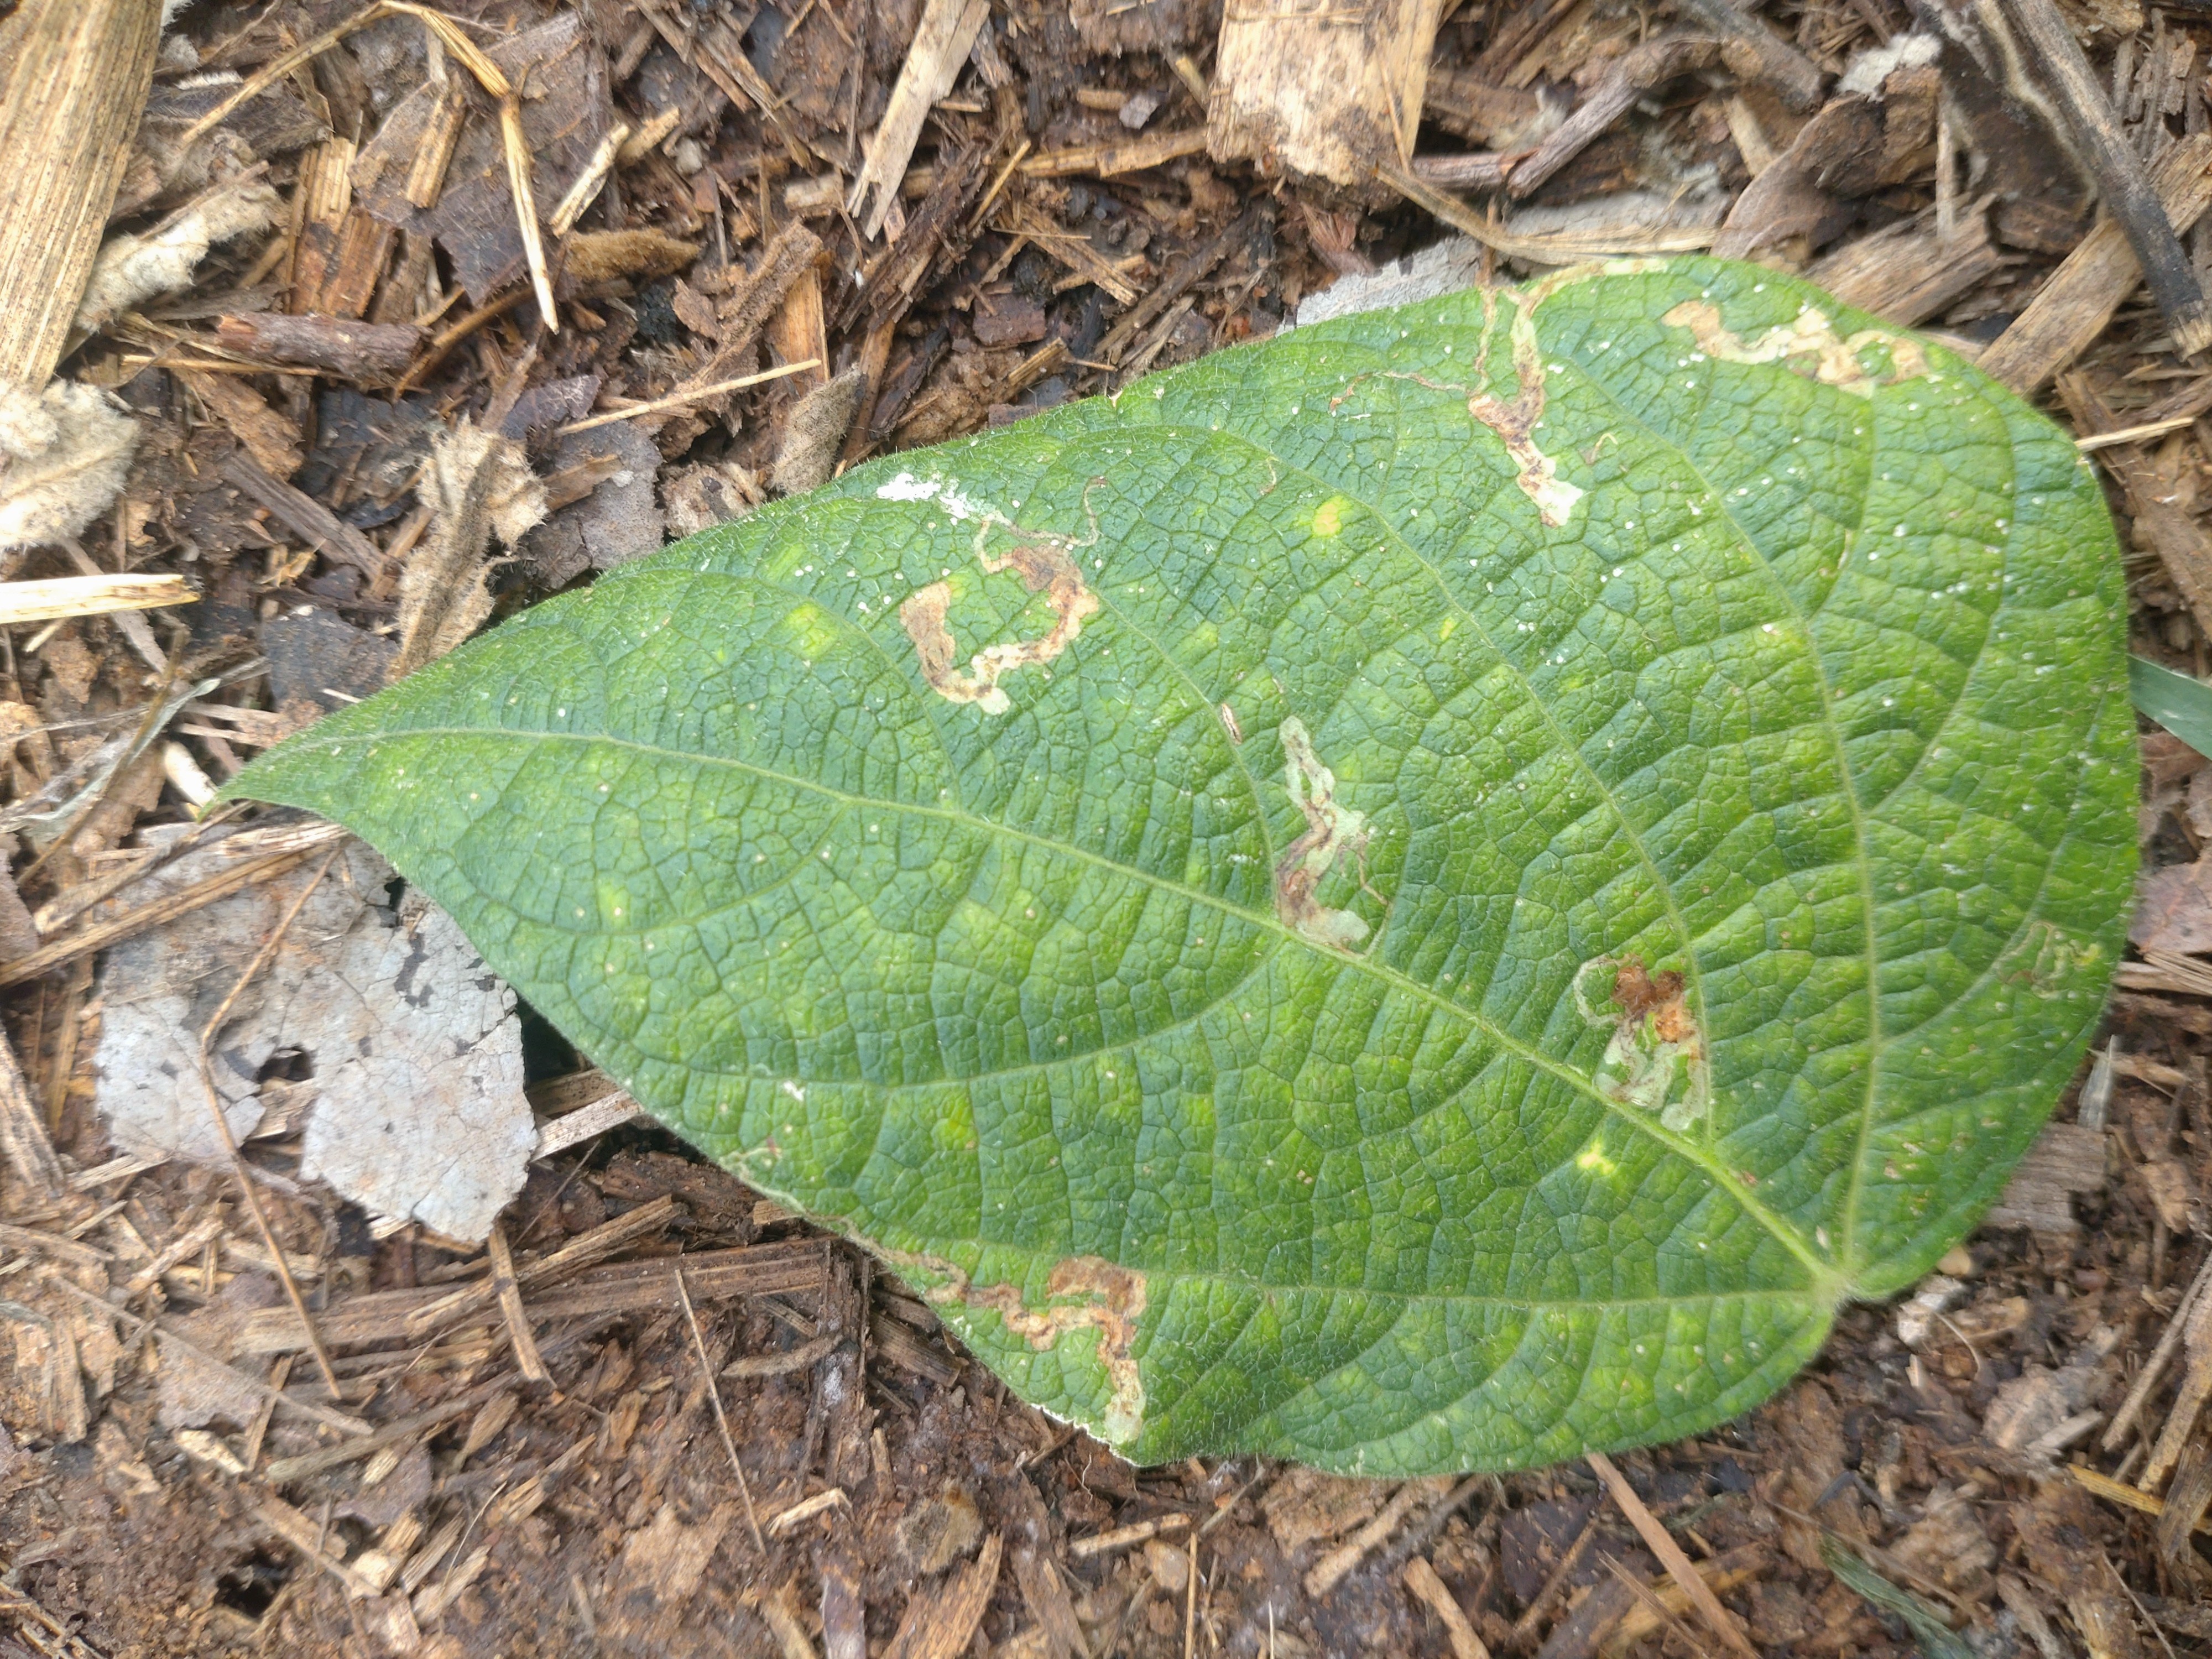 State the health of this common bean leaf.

anthracnose
